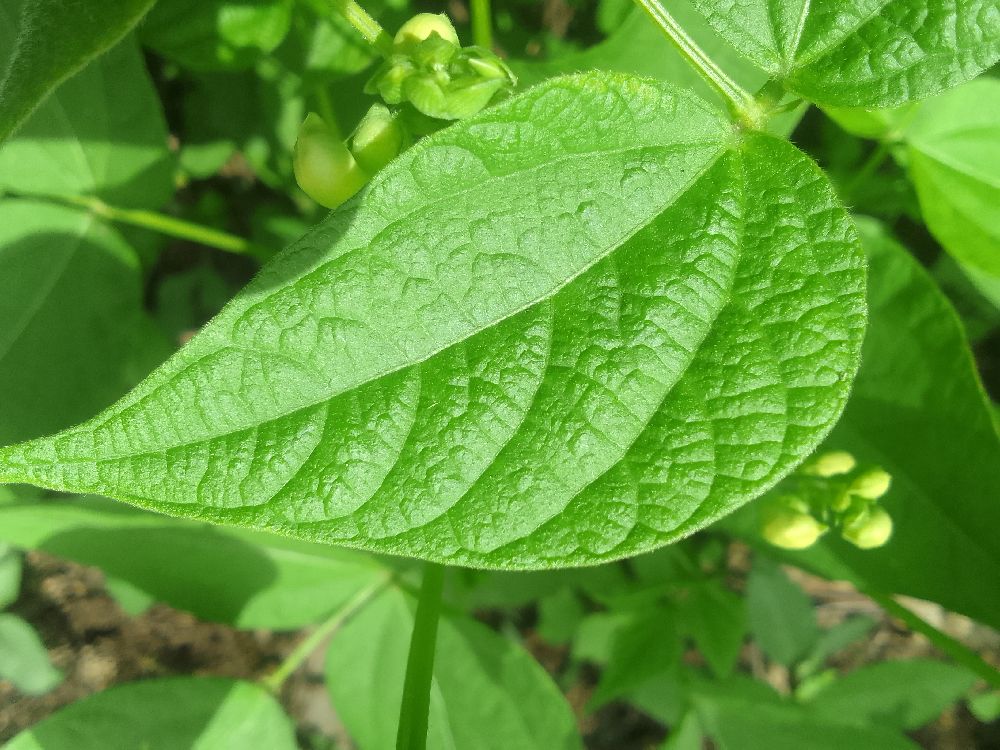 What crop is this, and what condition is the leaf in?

common bean, healthy
